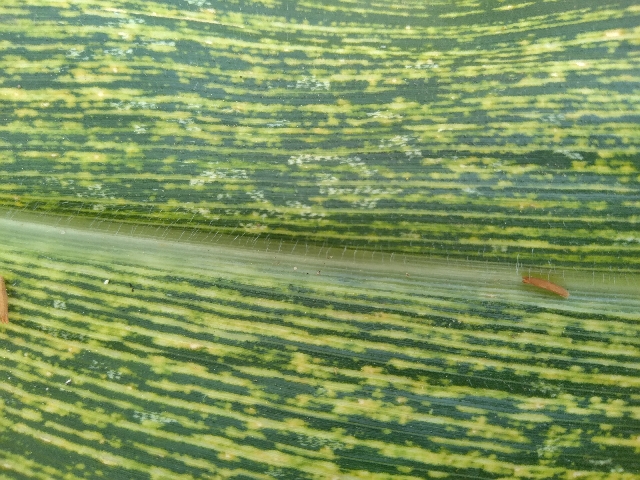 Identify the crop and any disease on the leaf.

maize, maize streak virus
